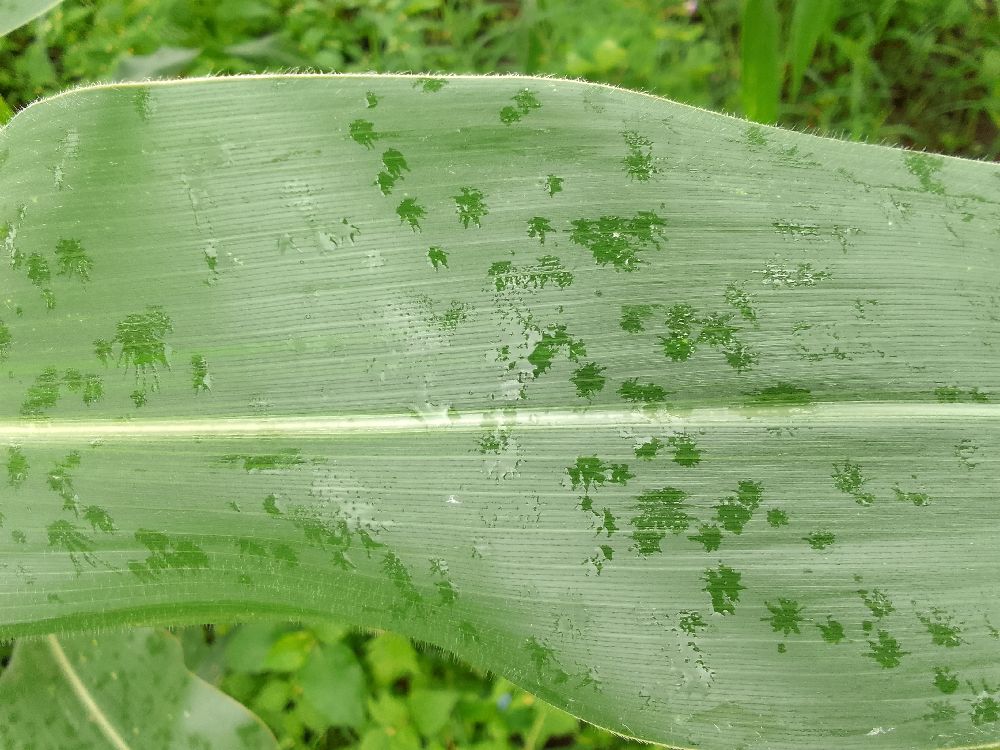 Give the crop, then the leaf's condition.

maize, healthy
